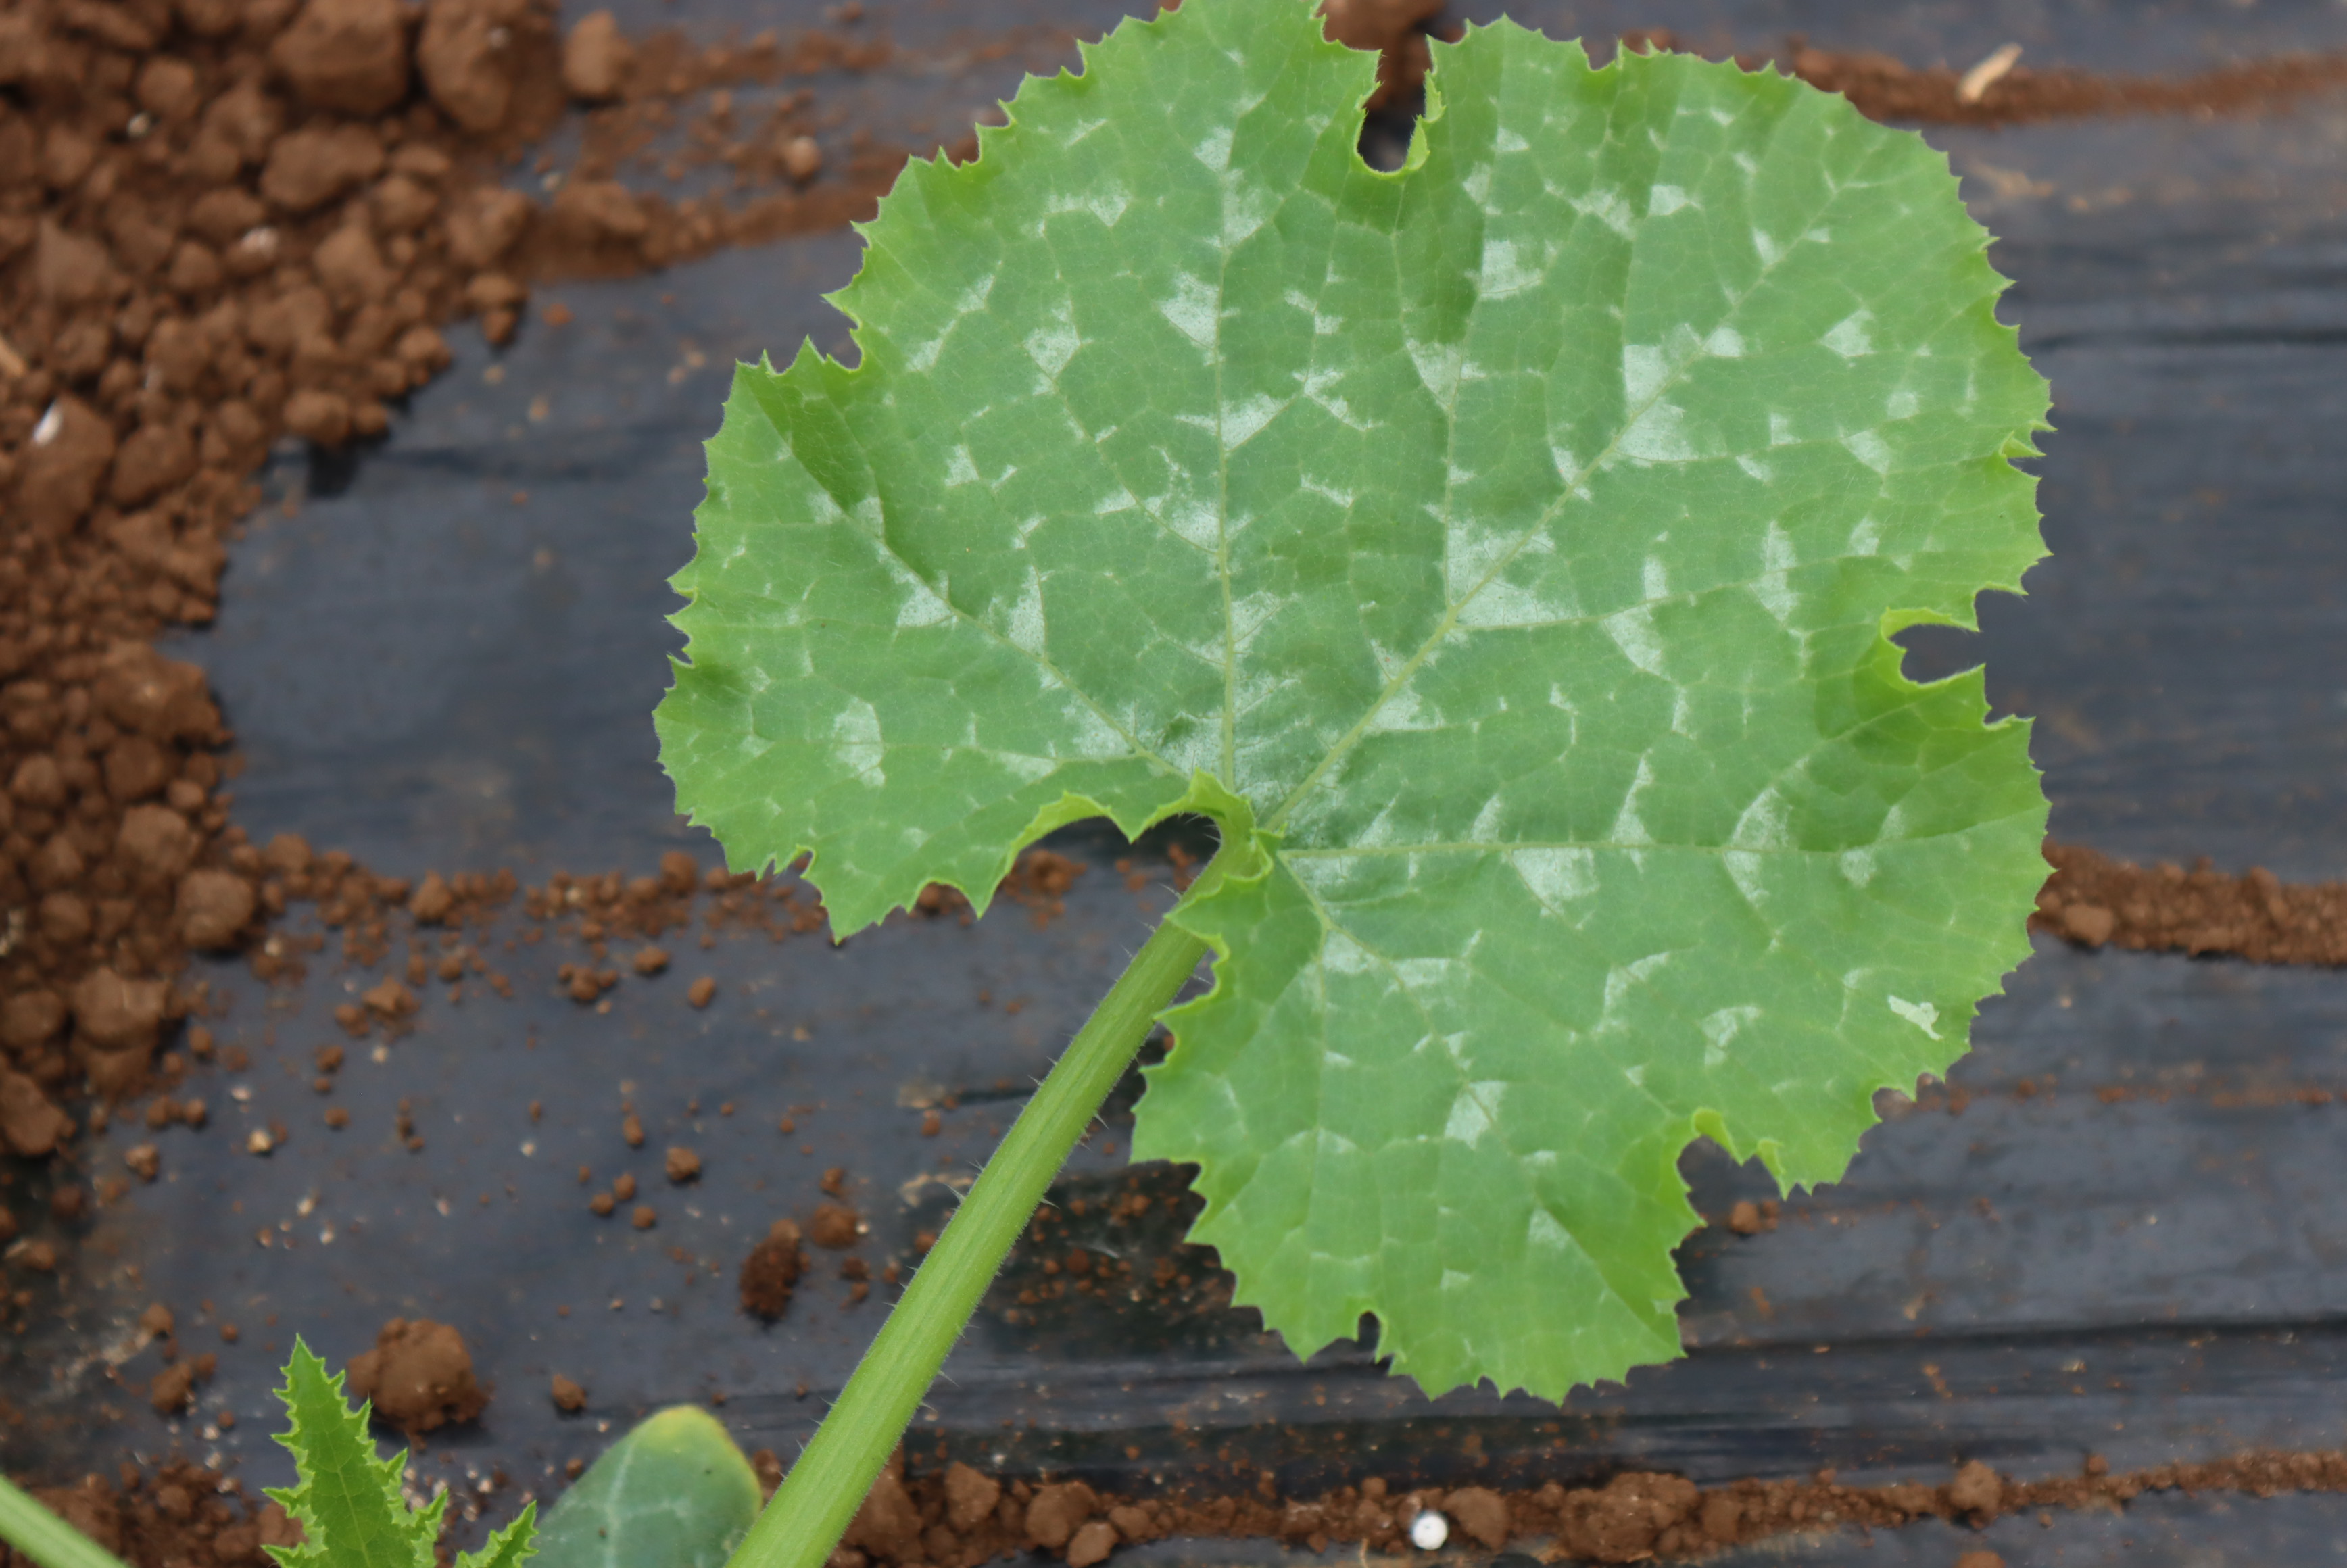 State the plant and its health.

zucchini, healthy
